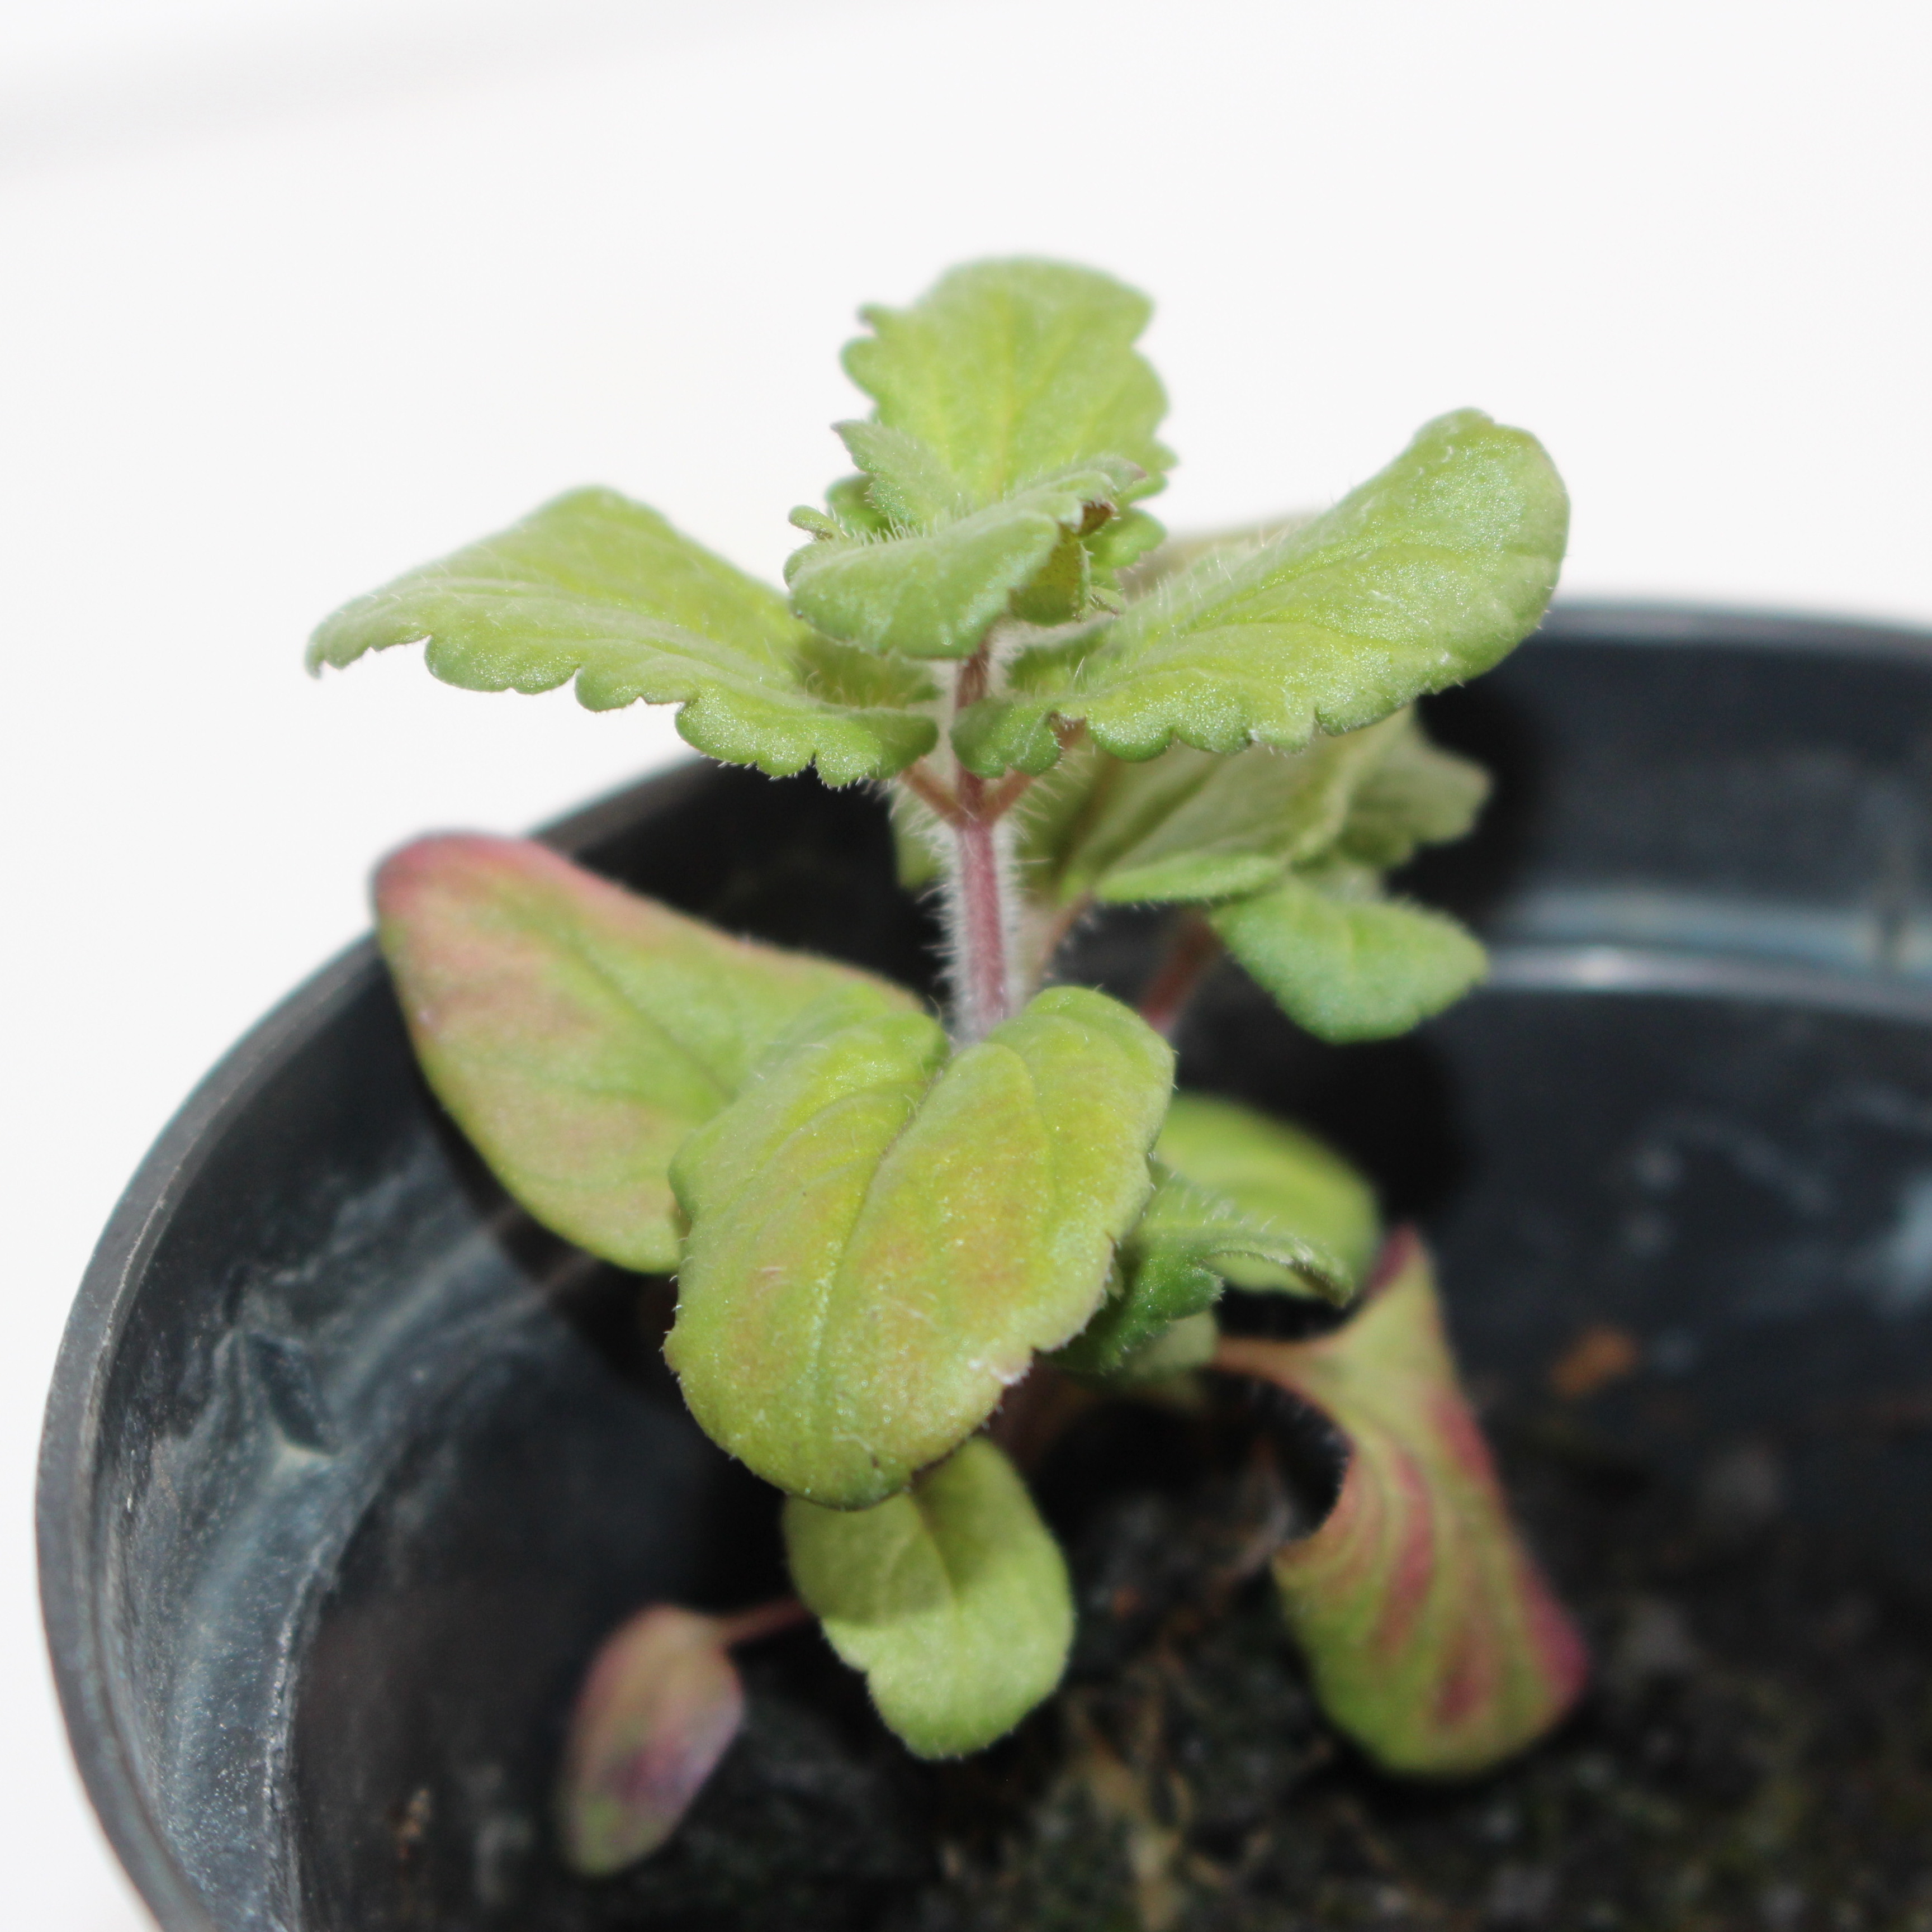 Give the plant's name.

Veronica persica
